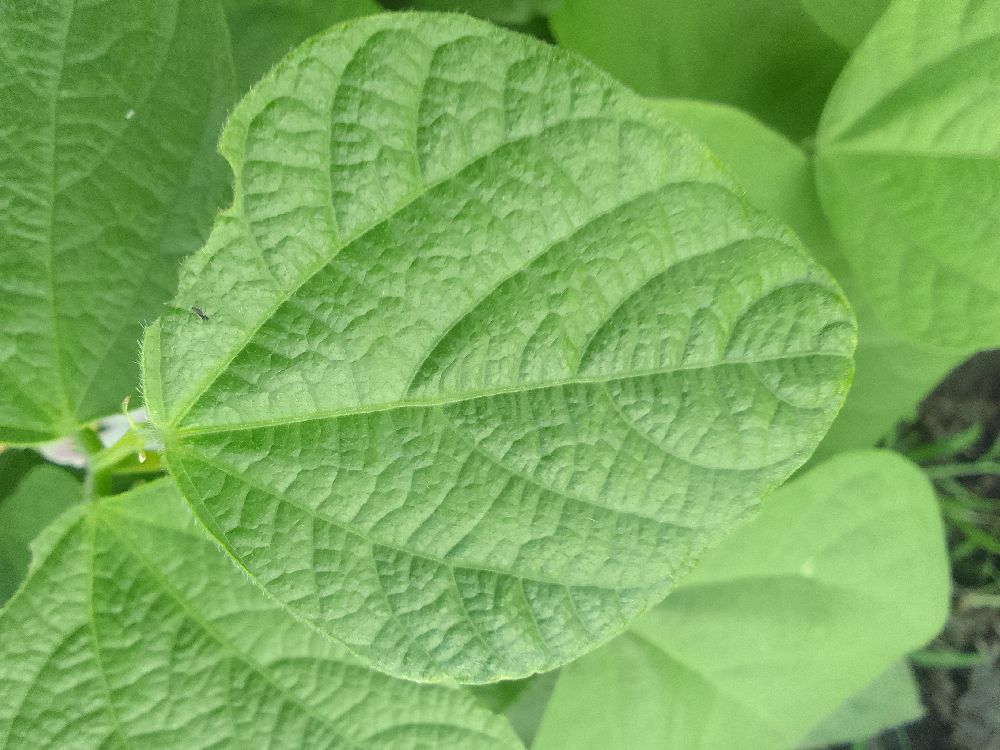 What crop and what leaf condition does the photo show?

common bean, healthy
